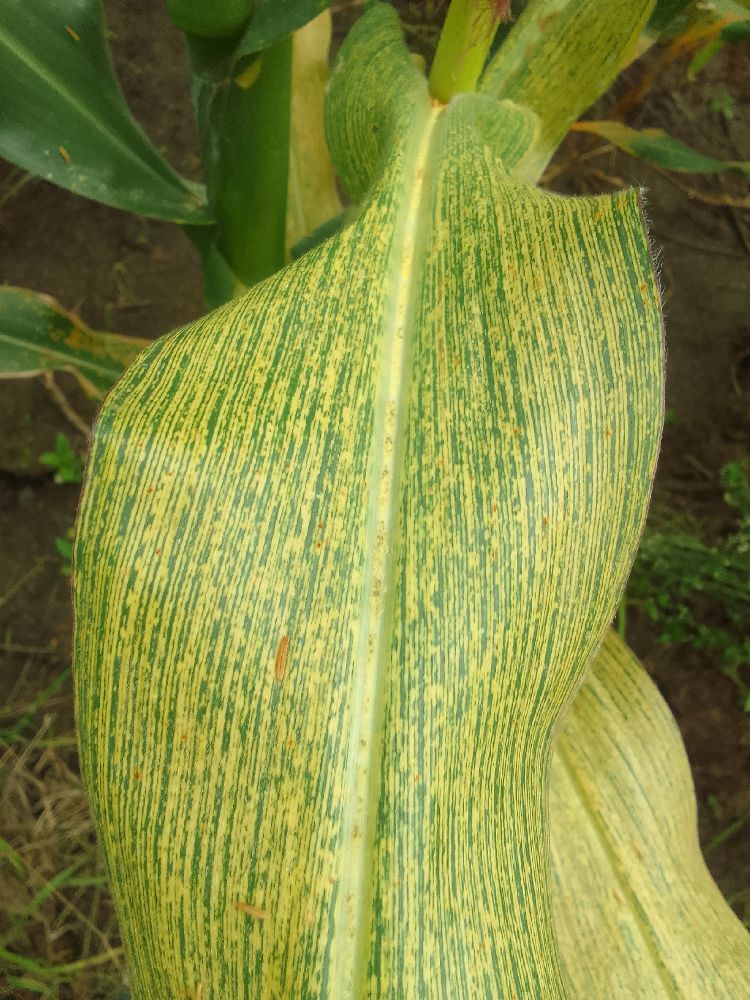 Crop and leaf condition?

maize, maize streak virus
